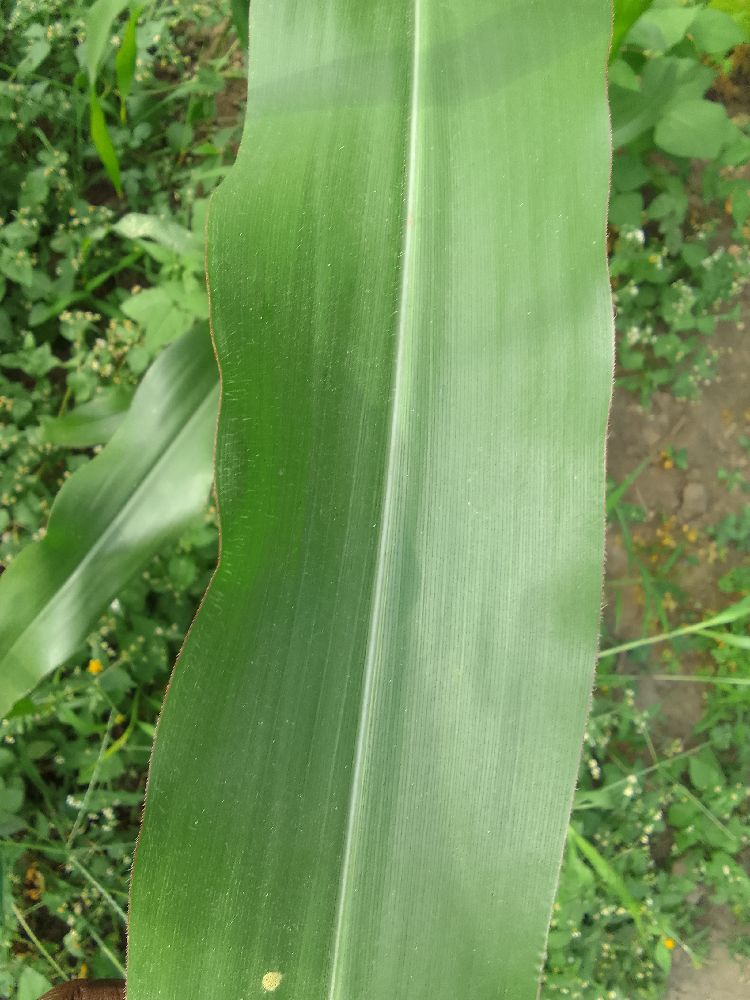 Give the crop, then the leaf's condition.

maize, healthy
